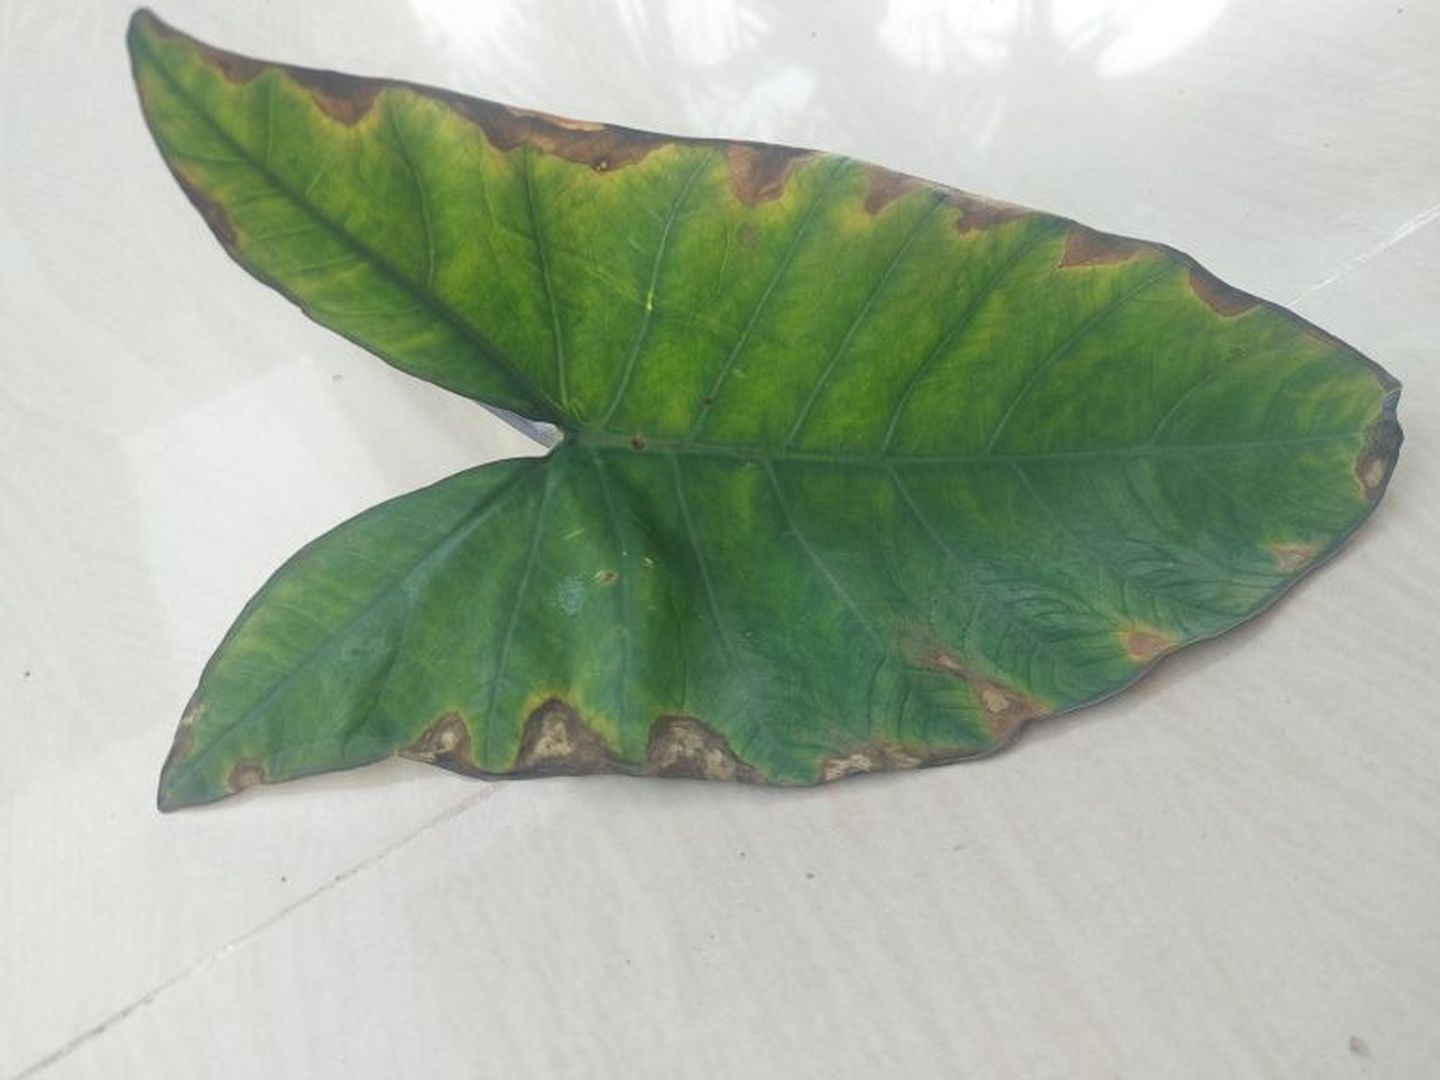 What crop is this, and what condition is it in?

taro, leaf blight
